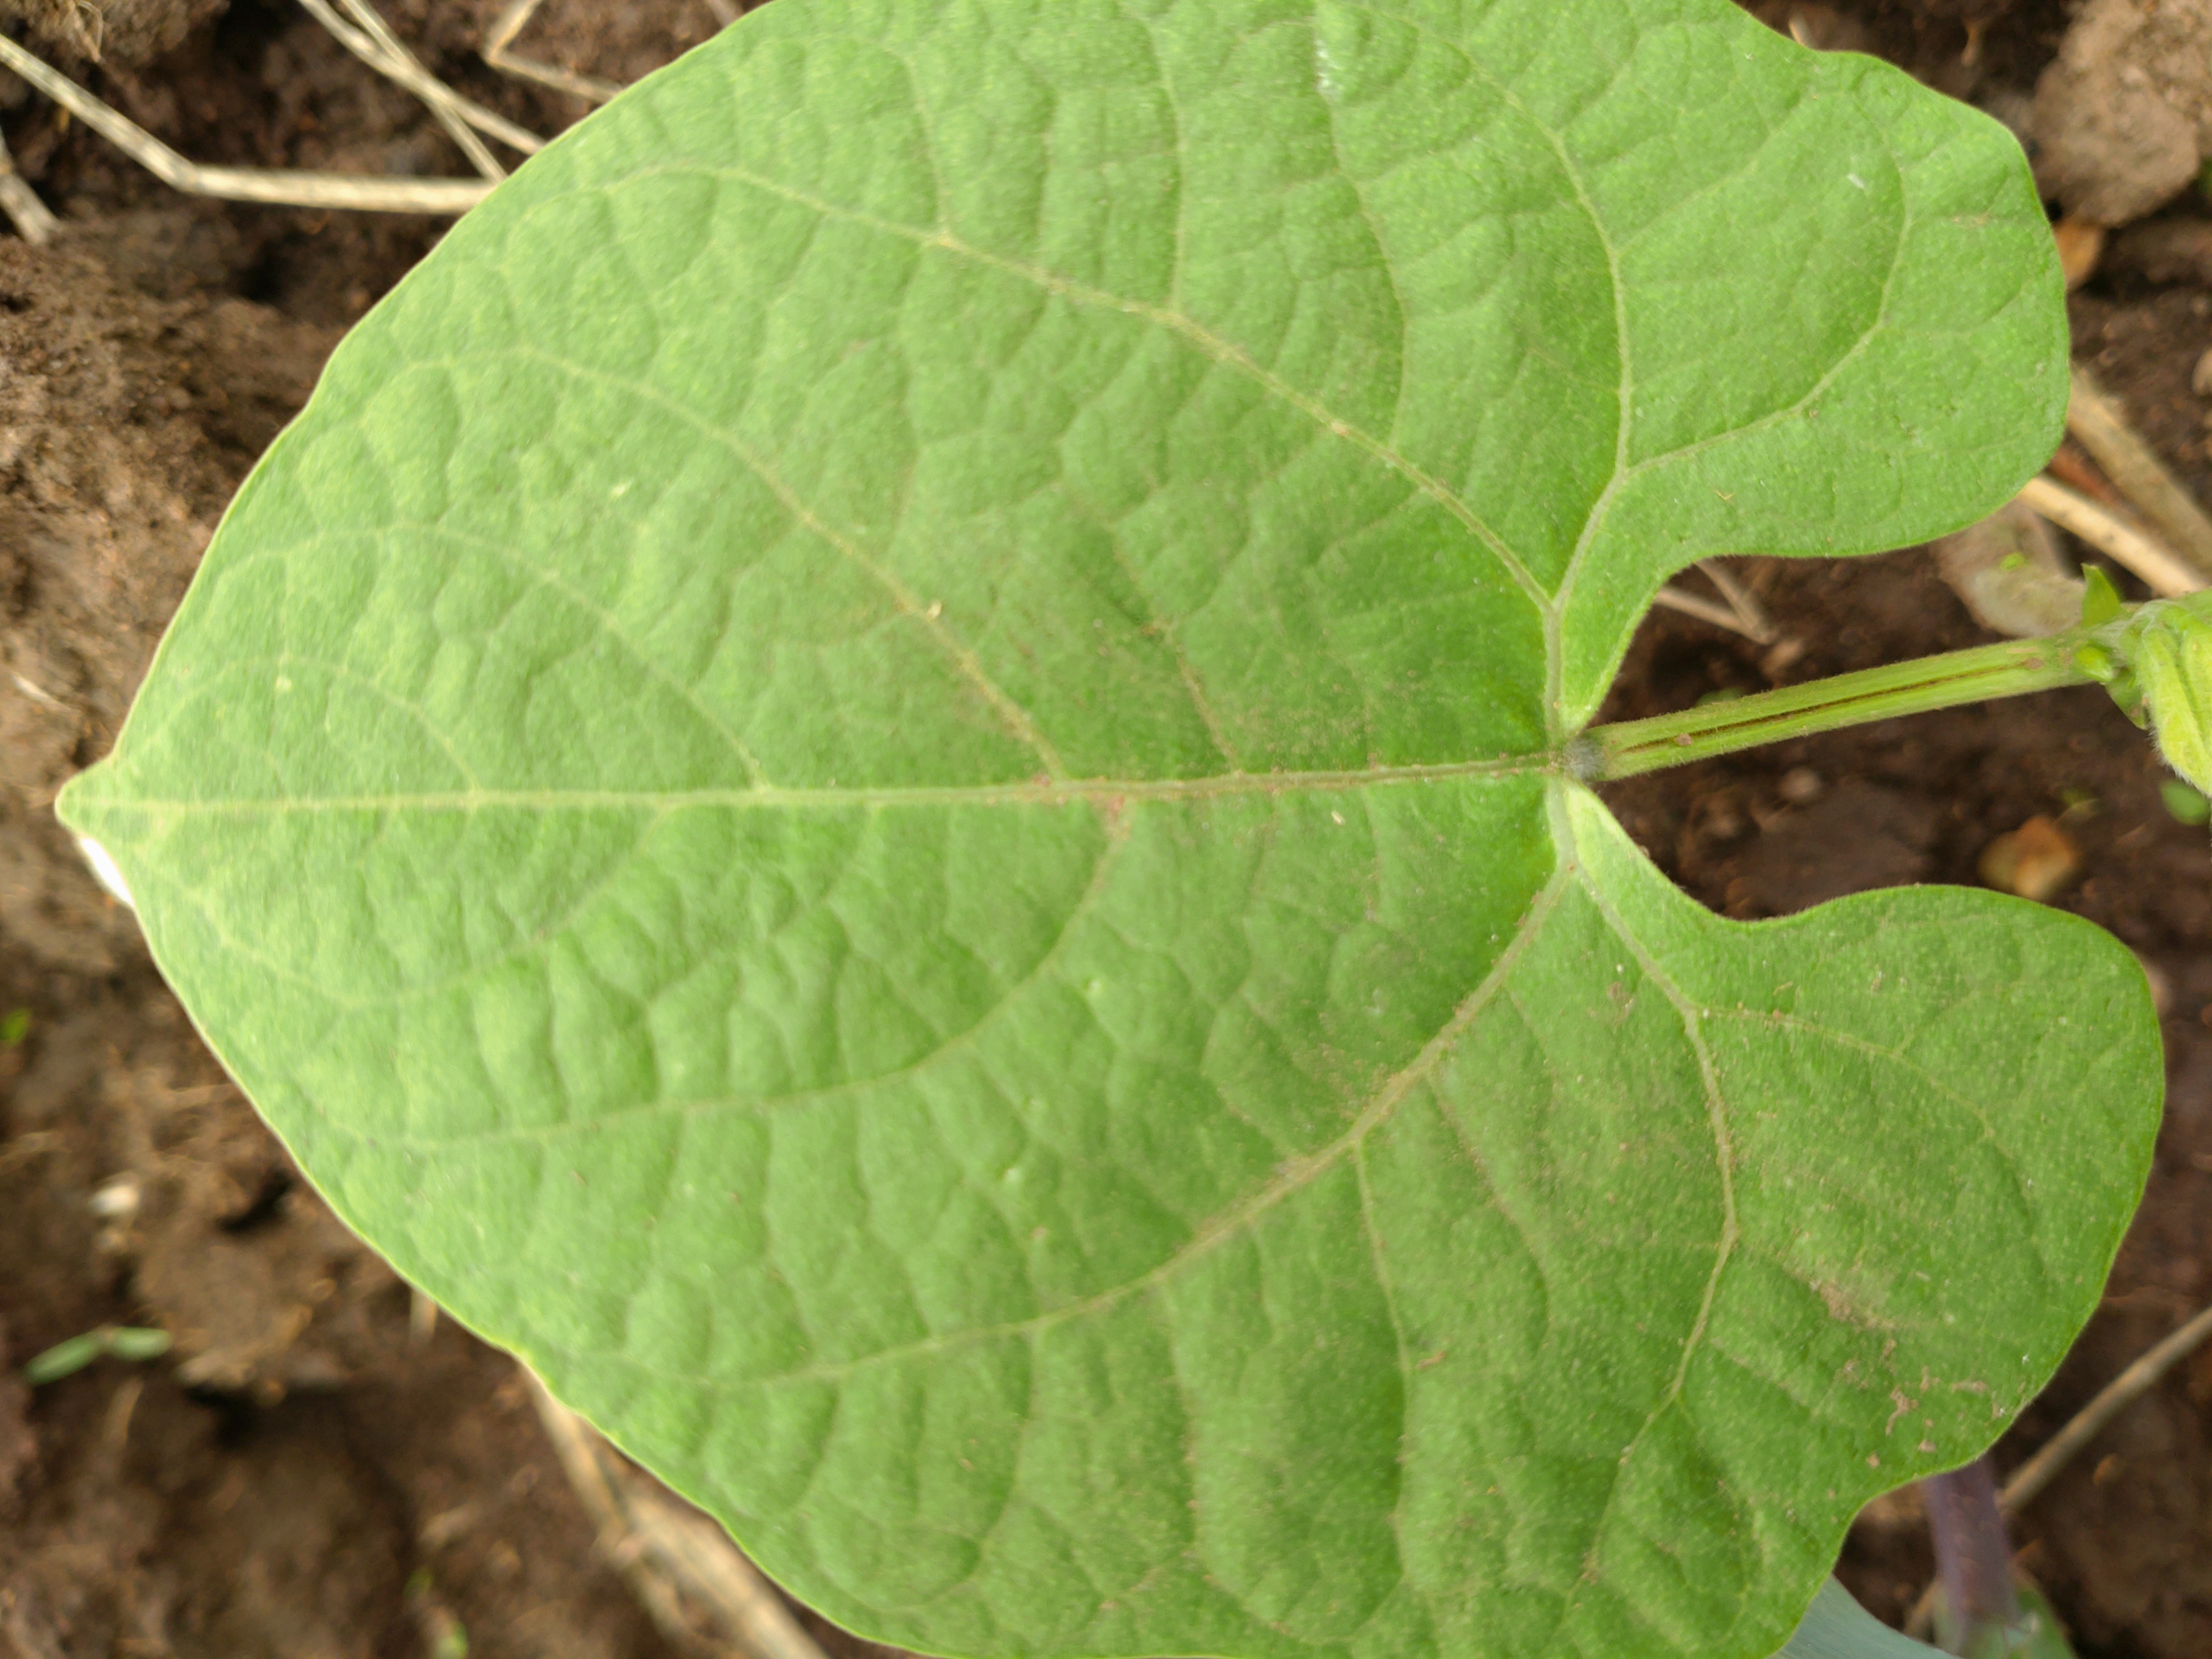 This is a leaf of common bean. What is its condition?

healthy
